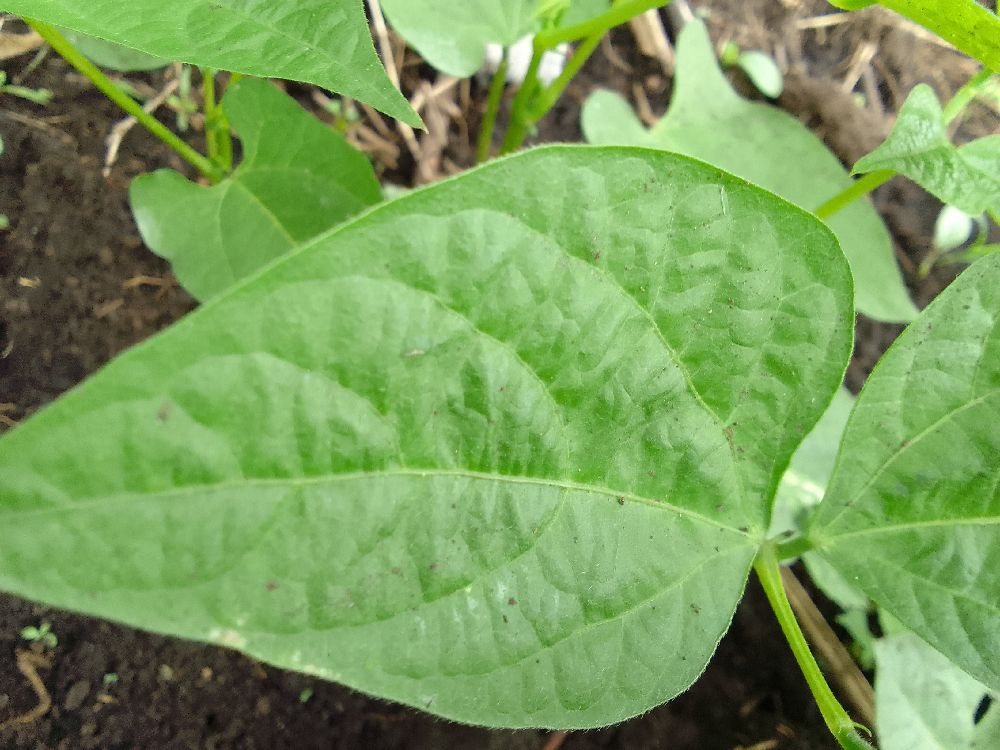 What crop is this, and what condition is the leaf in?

common bean, healthy
